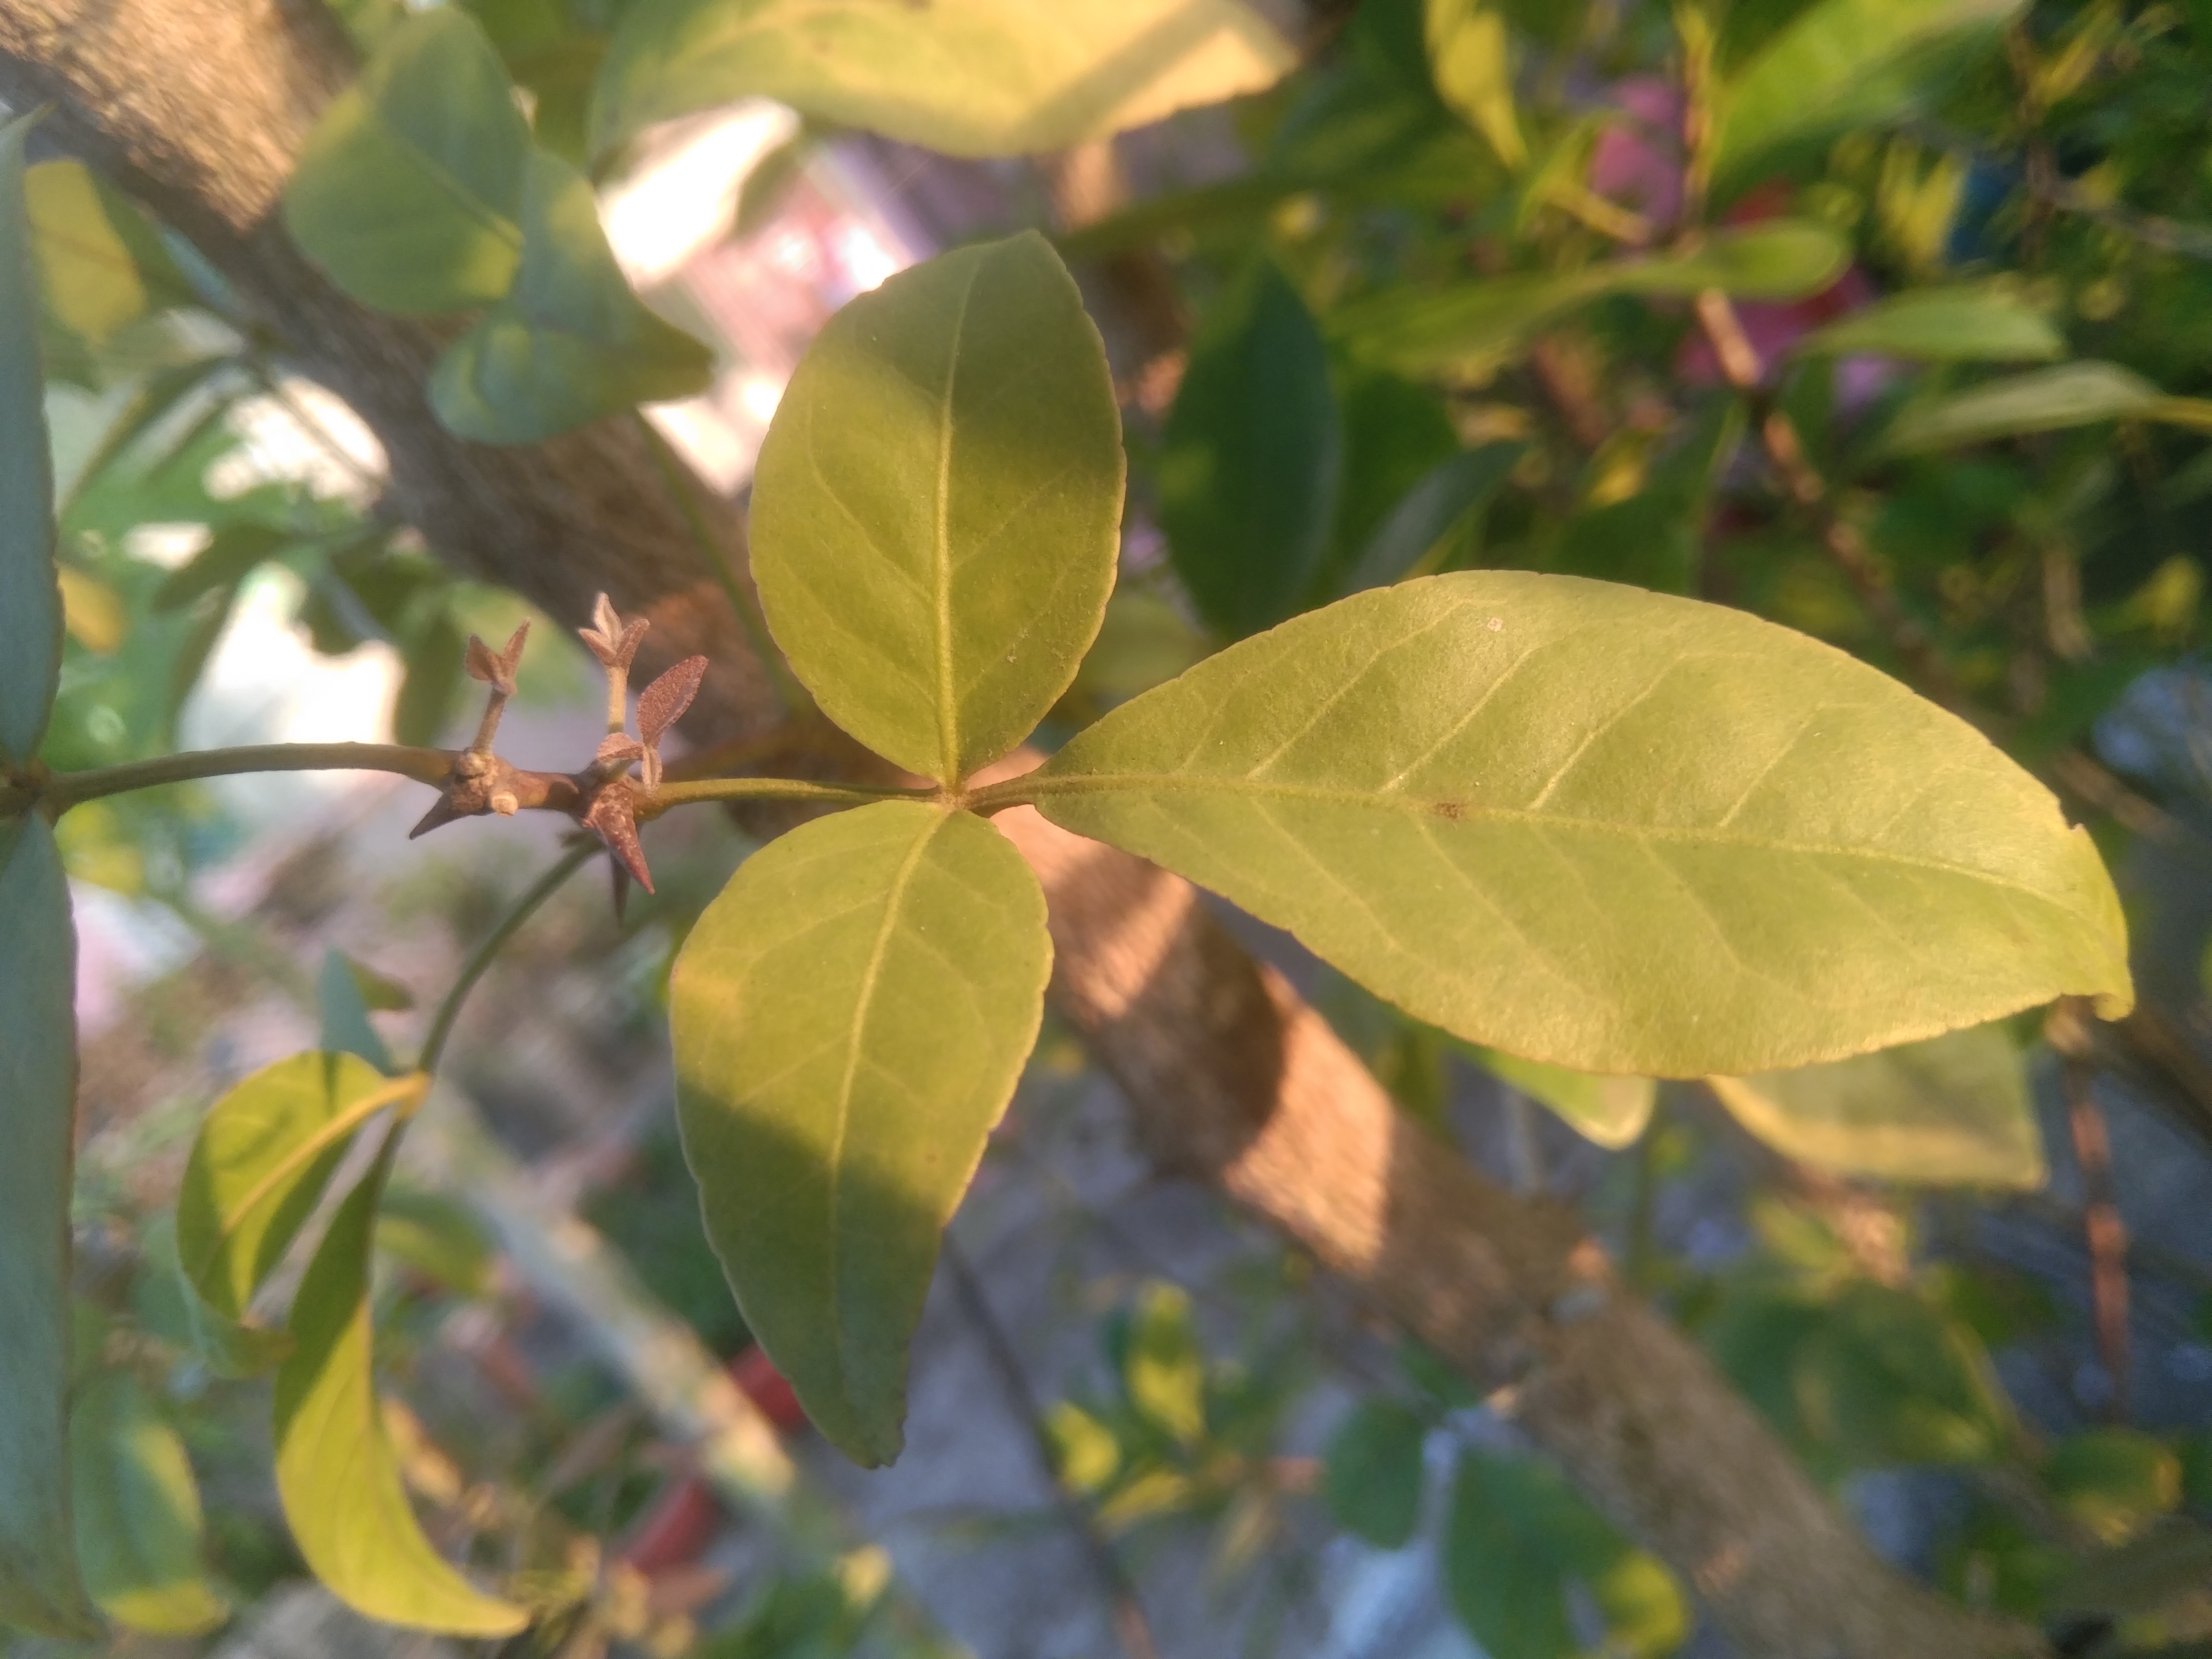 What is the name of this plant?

wood apple
